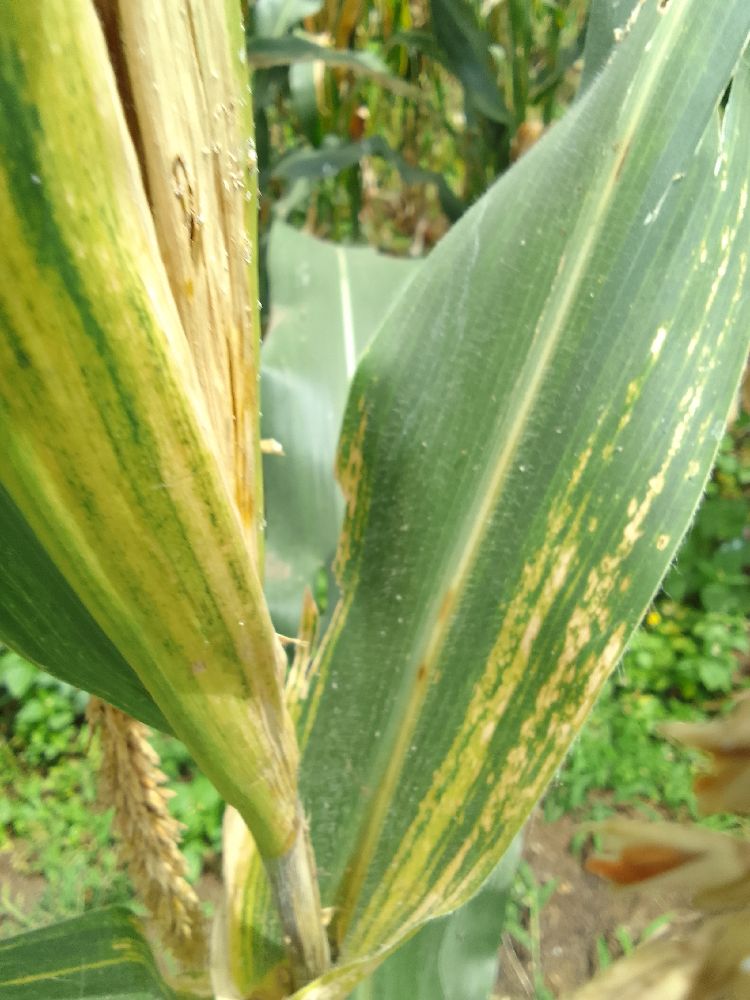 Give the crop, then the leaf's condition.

maize, maize lethal necrosis
